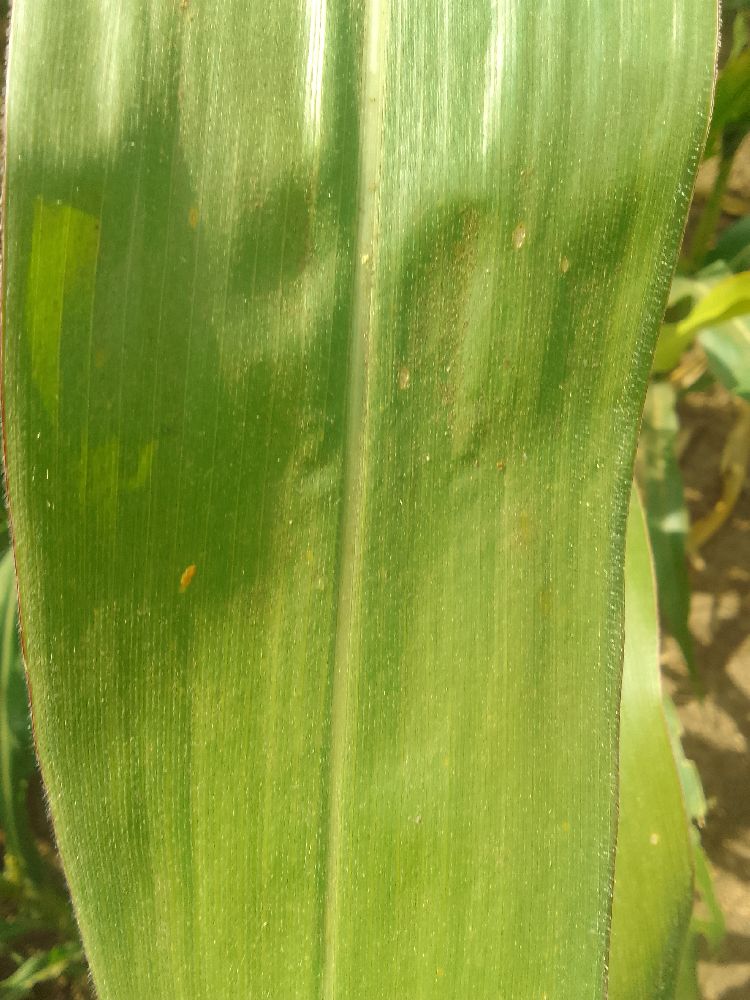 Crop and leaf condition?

maize, healthy
